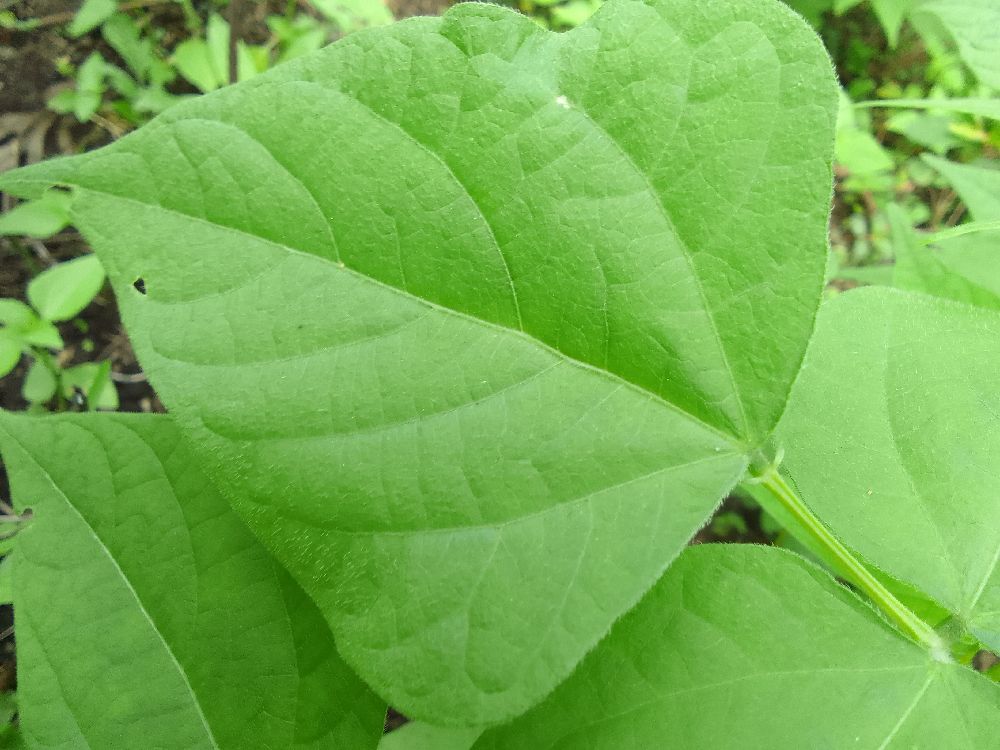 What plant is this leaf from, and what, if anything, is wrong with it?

common bean, healthy
